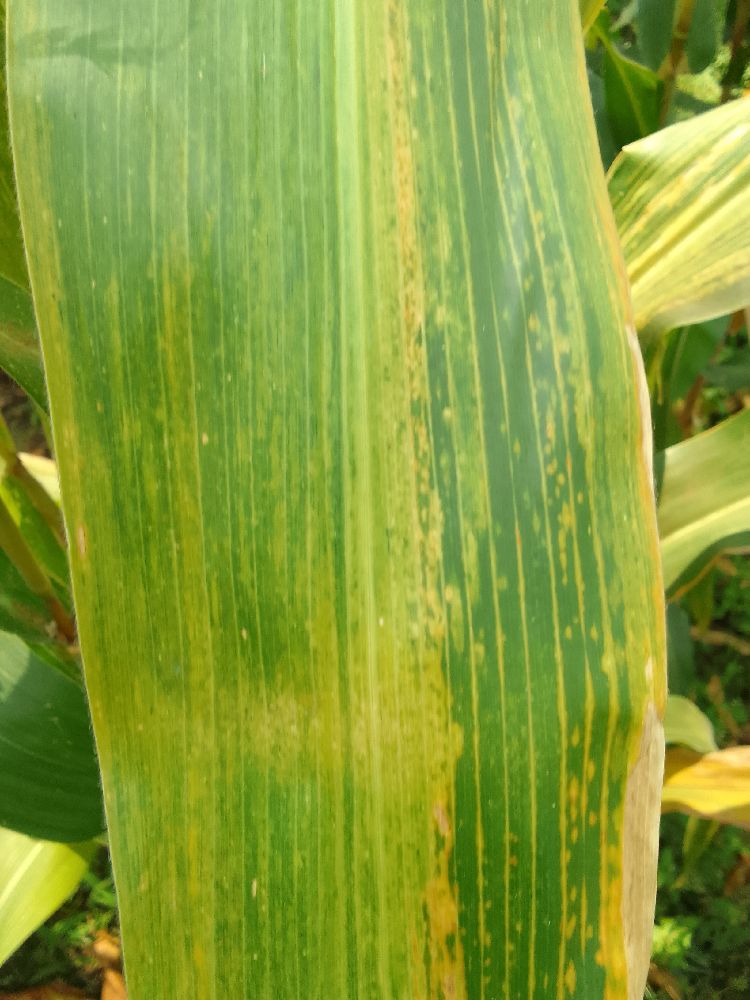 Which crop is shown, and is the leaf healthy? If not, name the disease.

maize, maize lethal necrosis
